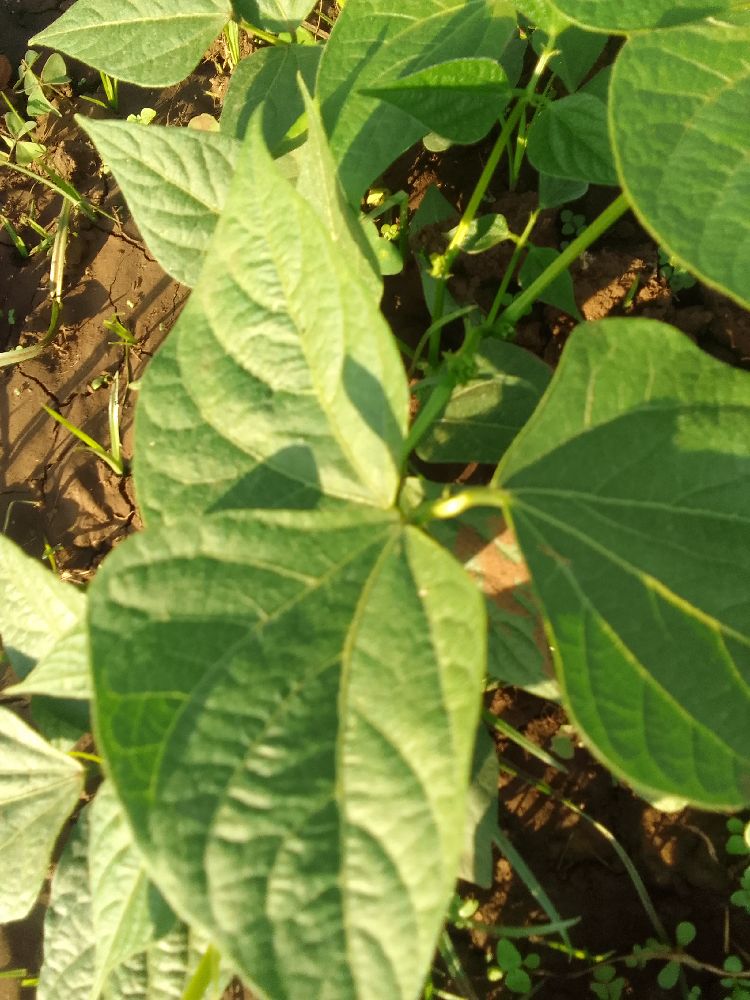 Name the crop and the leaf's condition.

common bean, healthy
